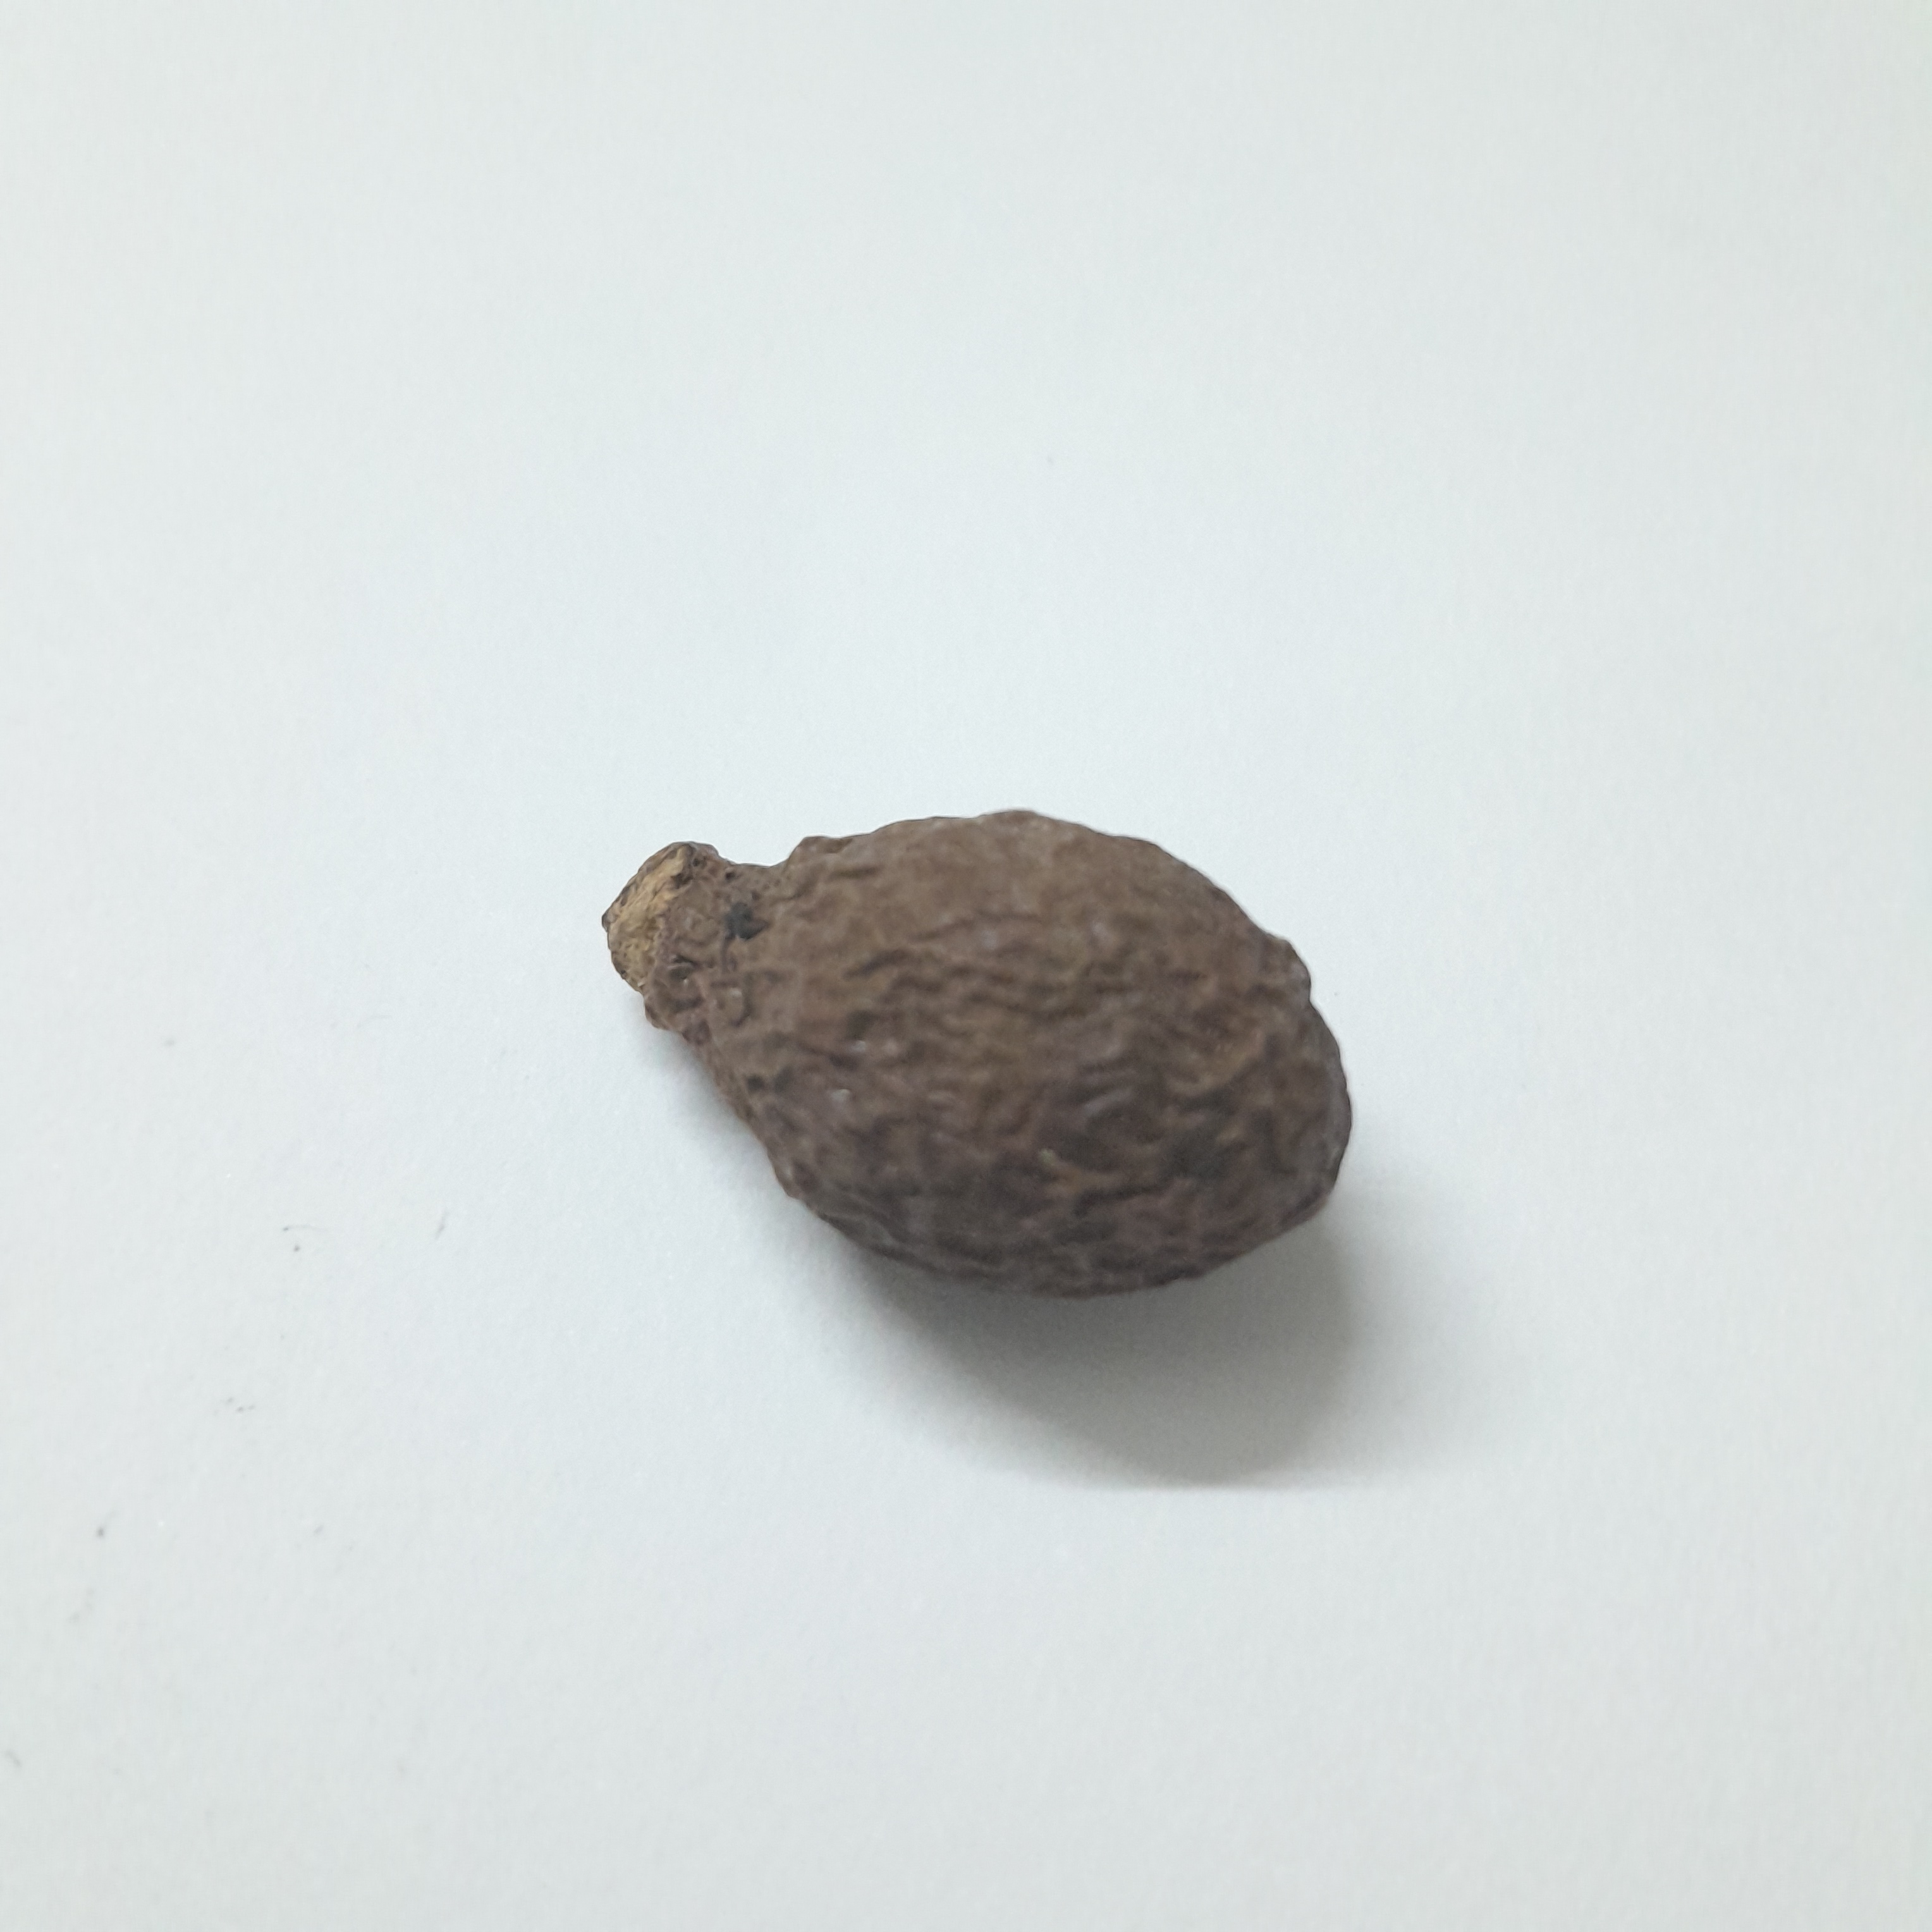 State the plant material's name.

niranjanphal
